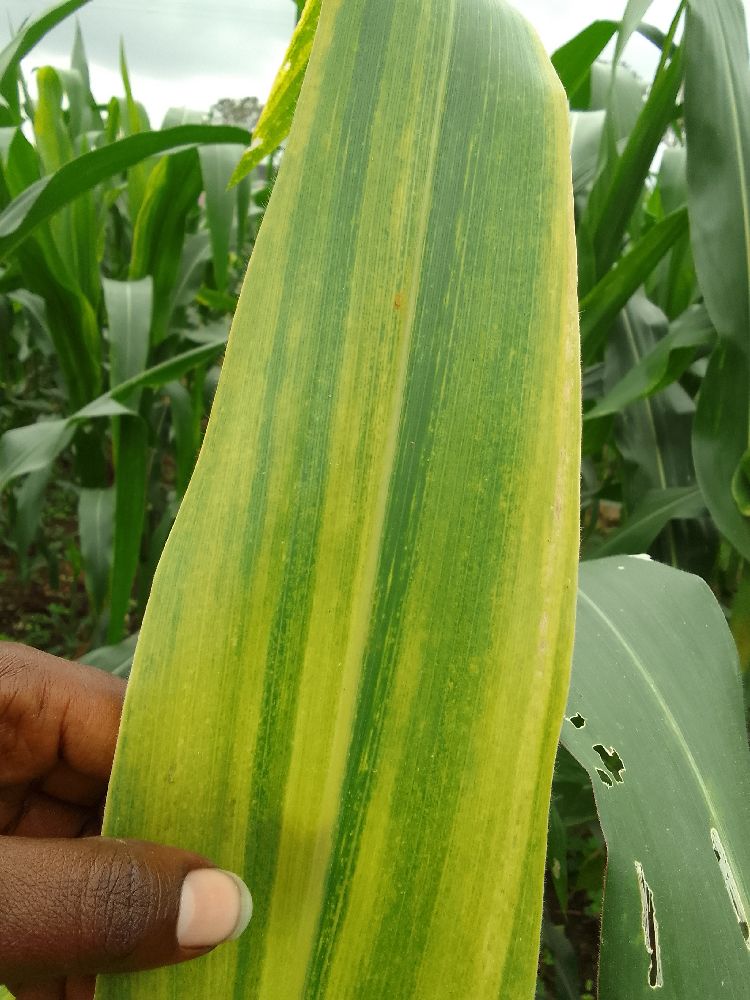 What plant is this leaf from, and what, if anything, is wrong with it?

maize, maize lethal necrosis
